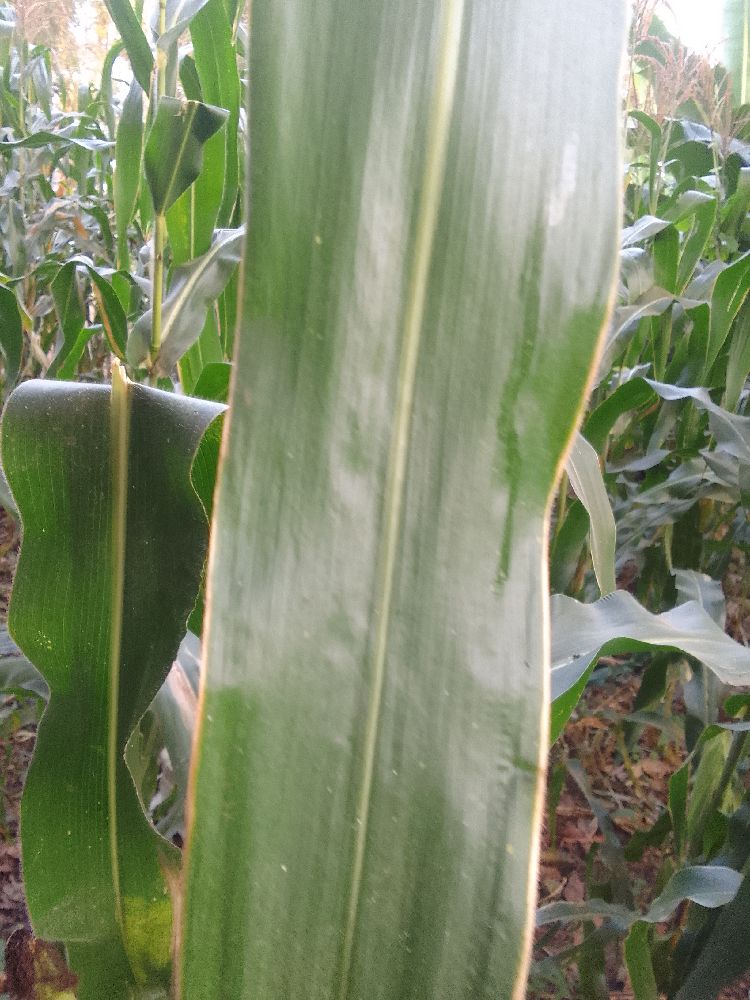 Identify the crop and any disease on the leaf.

maize, healthy
